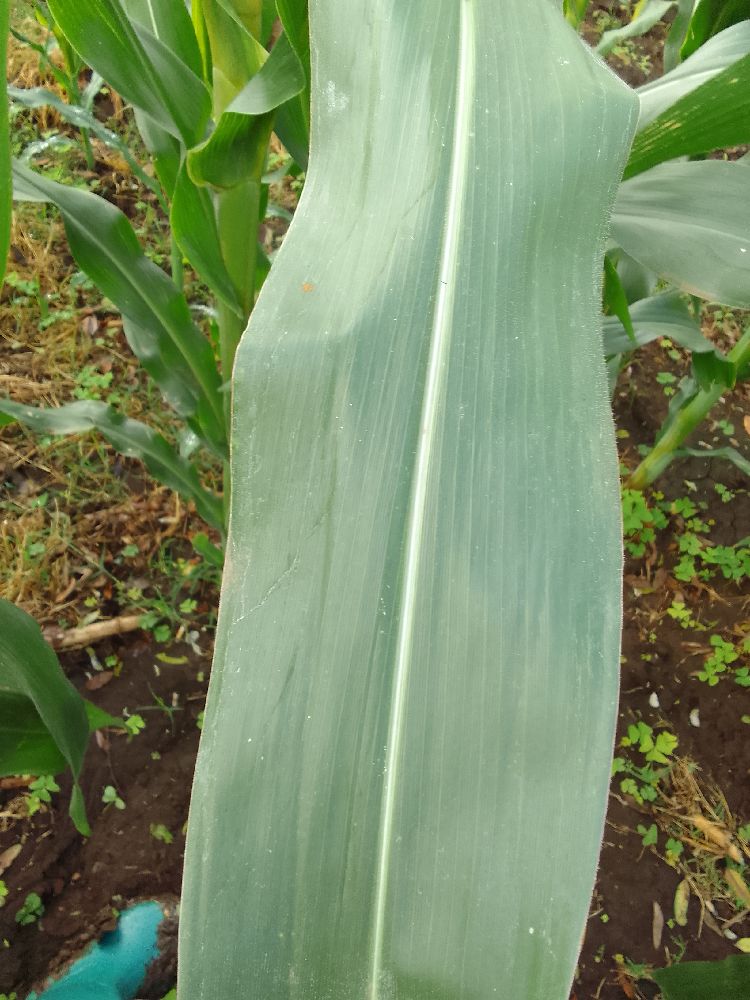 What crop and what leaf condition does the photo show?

maize, healthy
